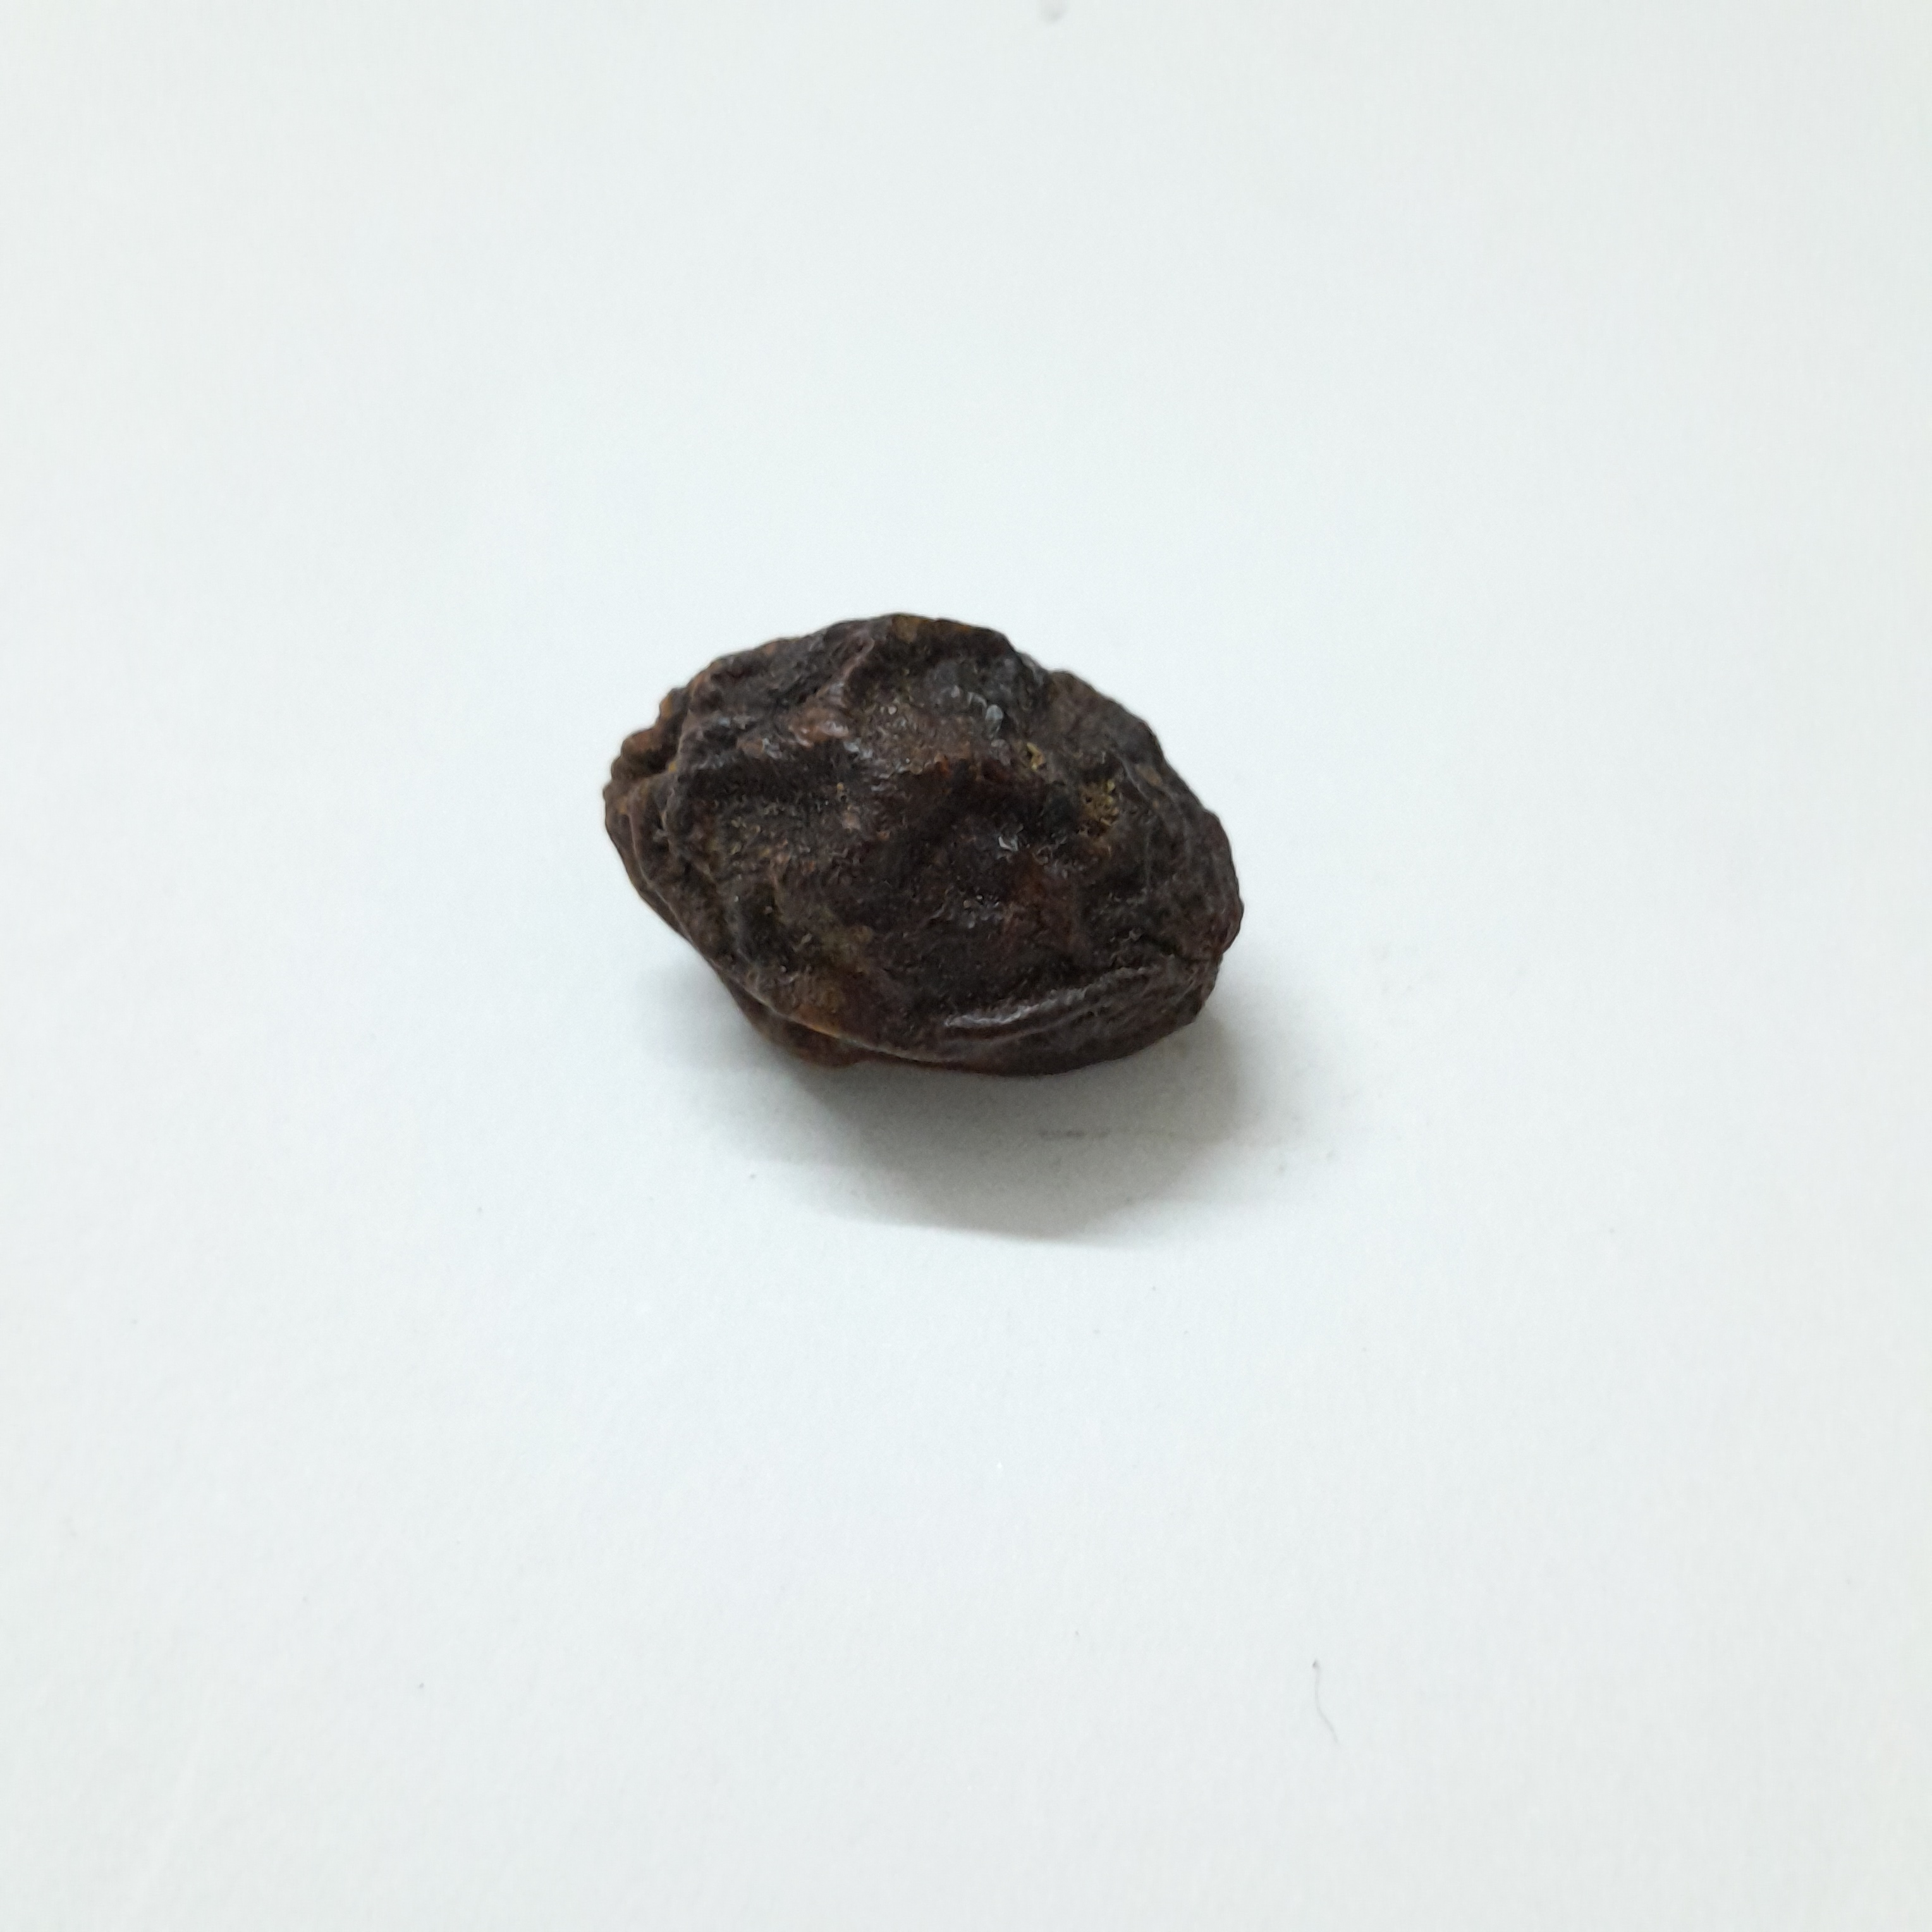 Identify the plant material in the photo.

kadukharik
